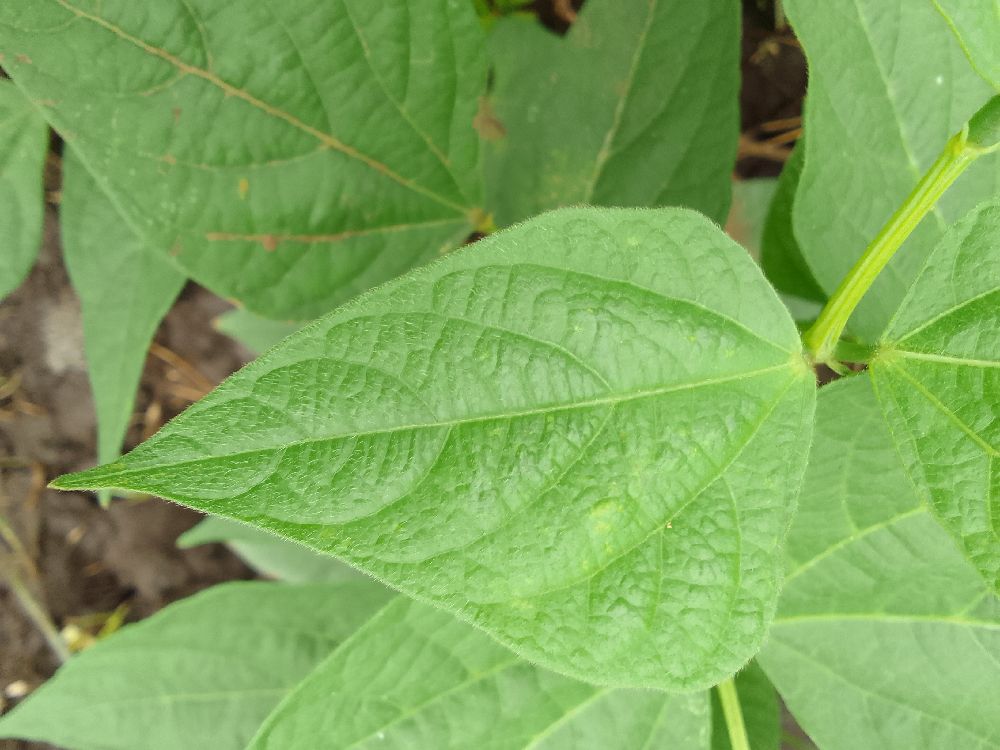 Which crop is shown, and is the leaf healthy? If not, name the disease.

common bean, healthy
